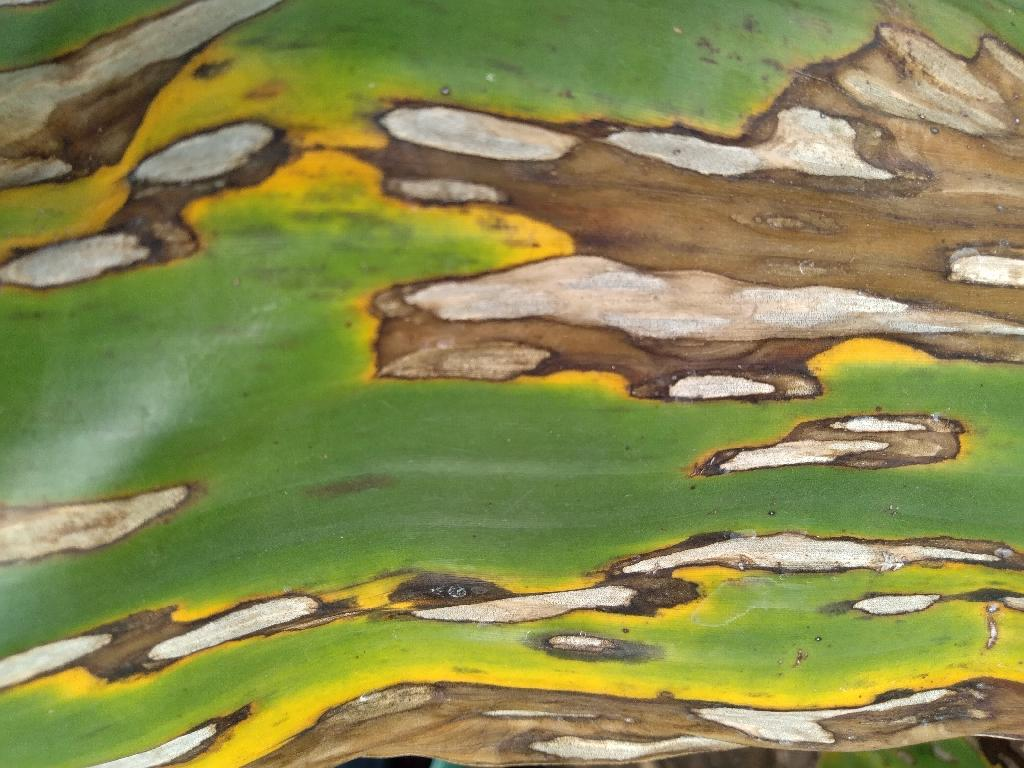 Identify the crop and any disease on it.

banana, black sigatoka
